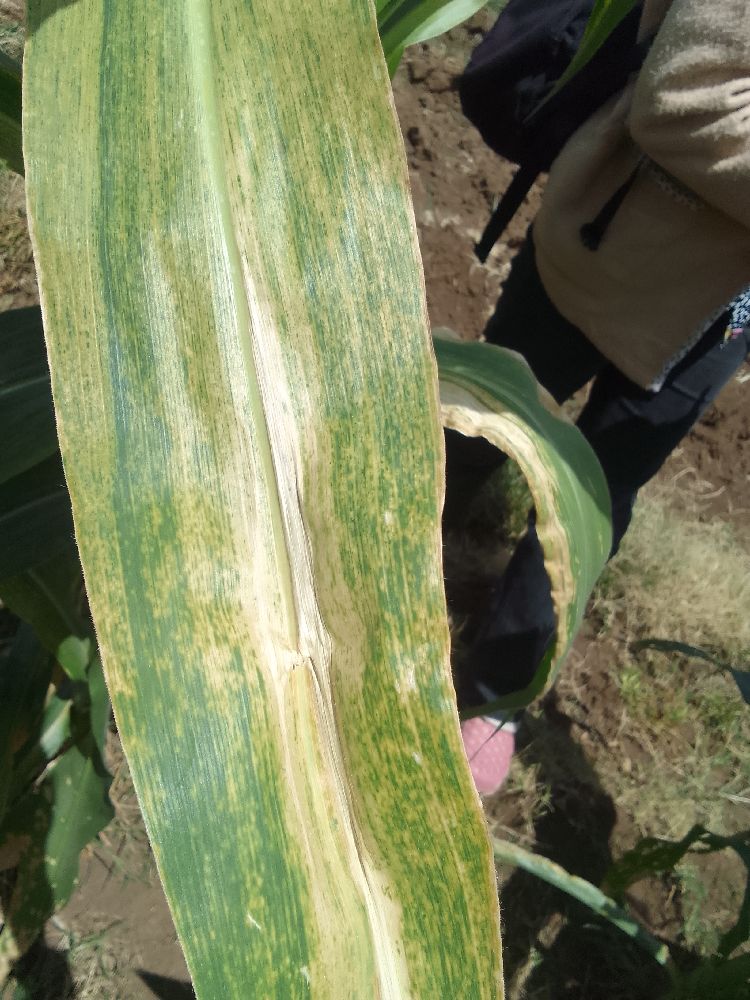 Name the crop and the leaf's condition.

maize, maize lethal necrosis
